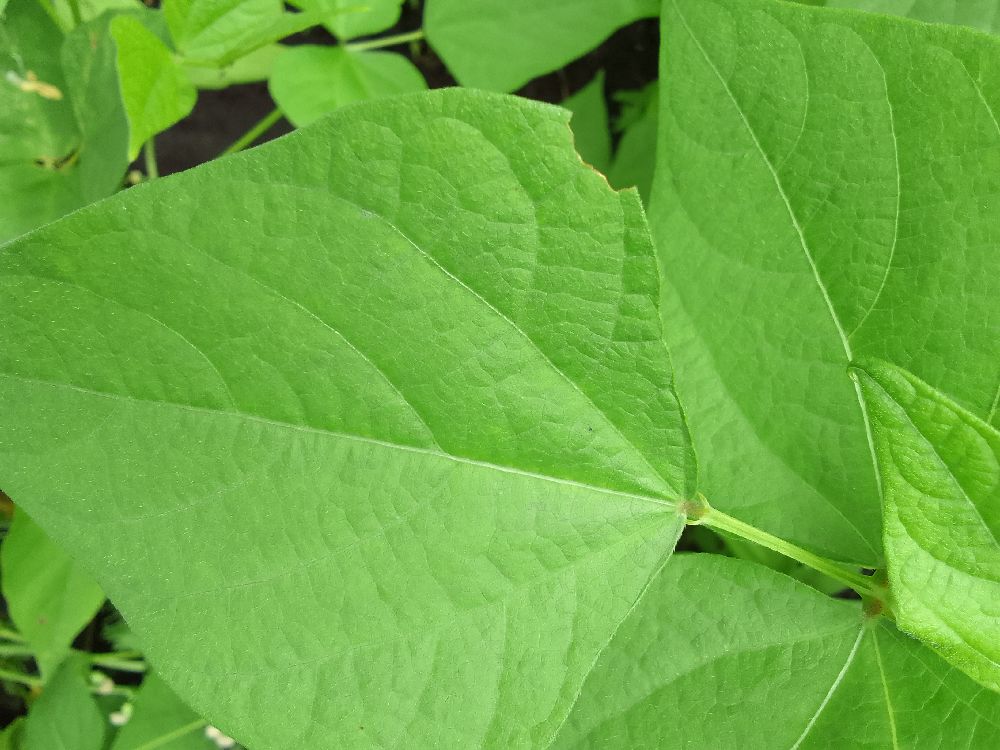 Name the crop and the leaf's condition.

common bean, healthy
